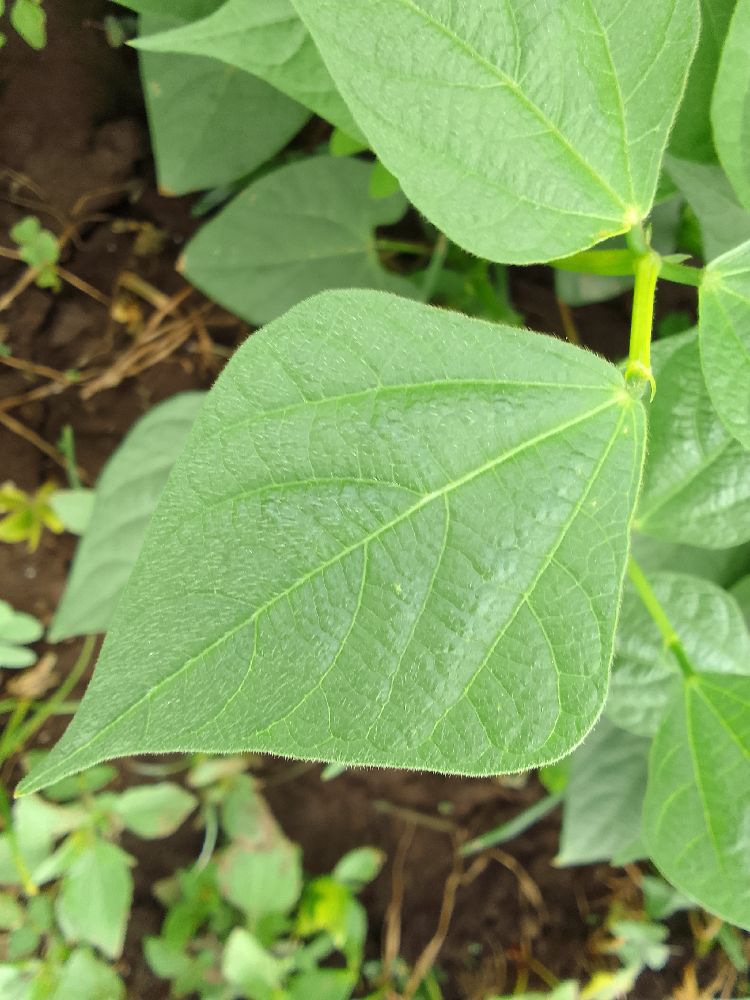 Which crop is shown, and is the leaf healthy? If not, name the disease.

common bean, healthy
